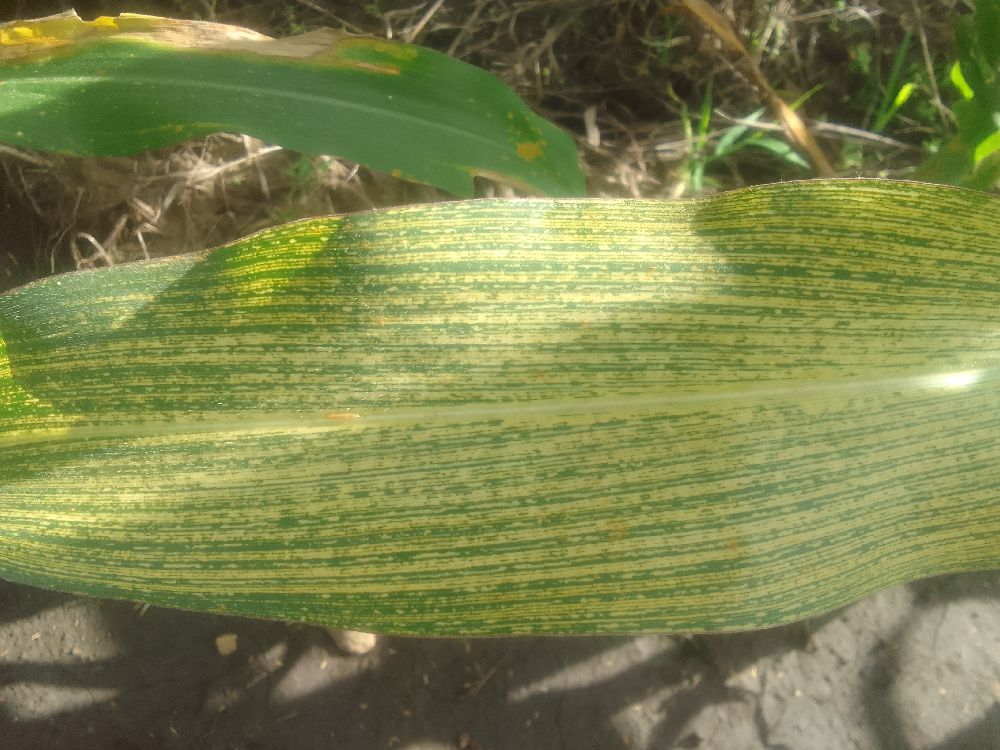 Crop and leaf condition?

maize, maize streak virus
